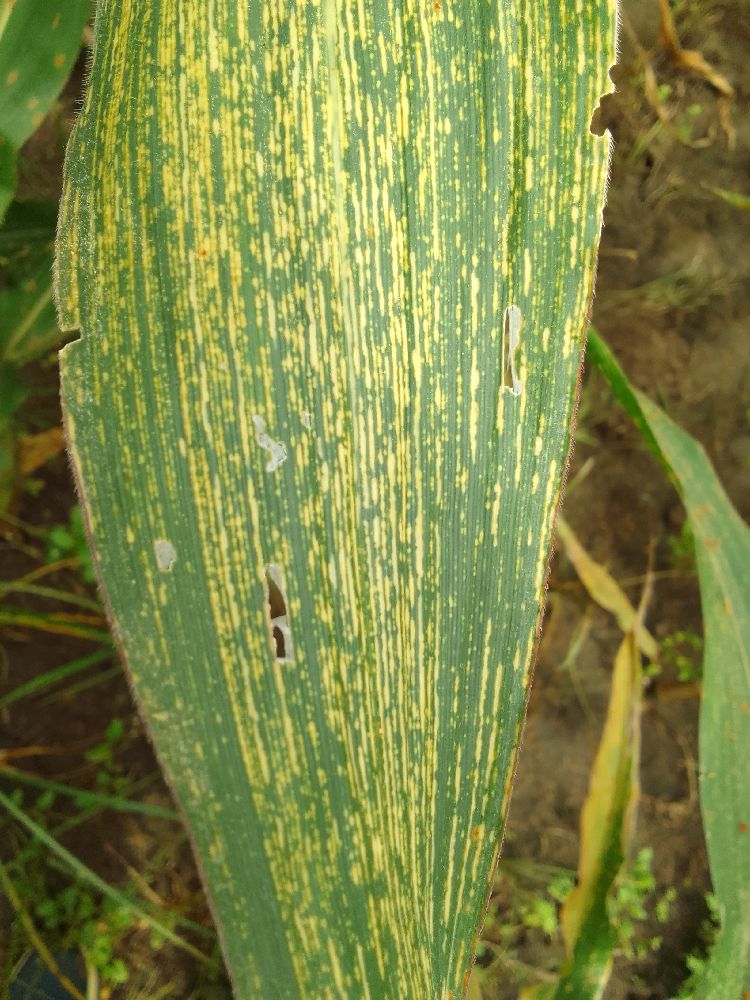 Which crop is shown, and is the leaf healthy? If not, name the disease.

maize, maize streak virus
